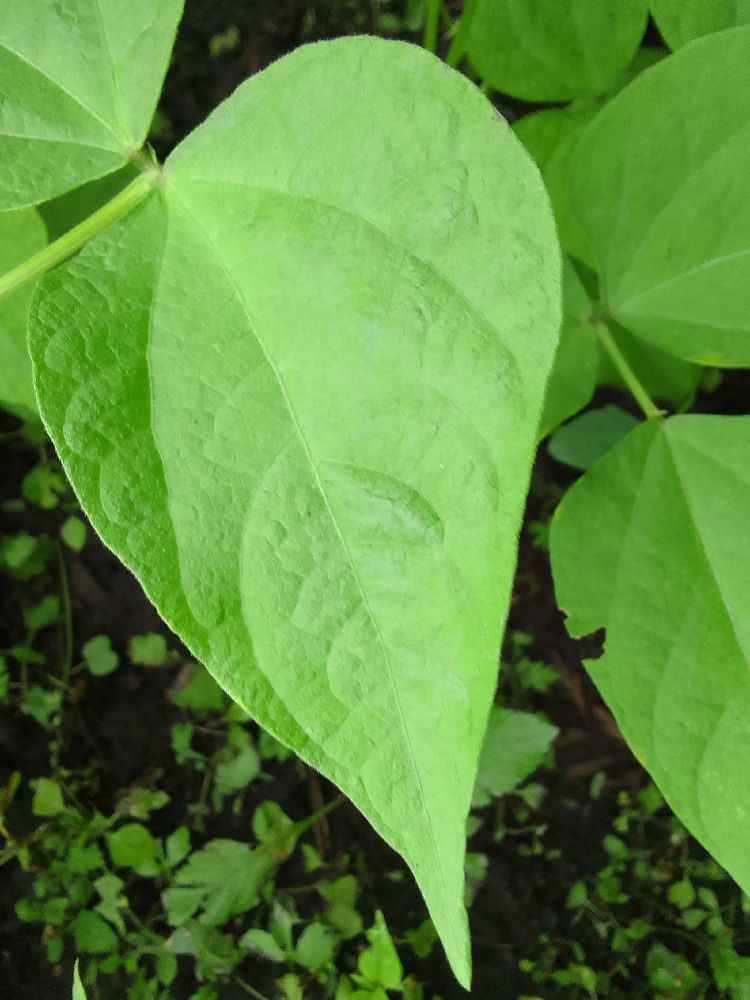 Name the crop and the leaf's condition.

common bean, healthy
